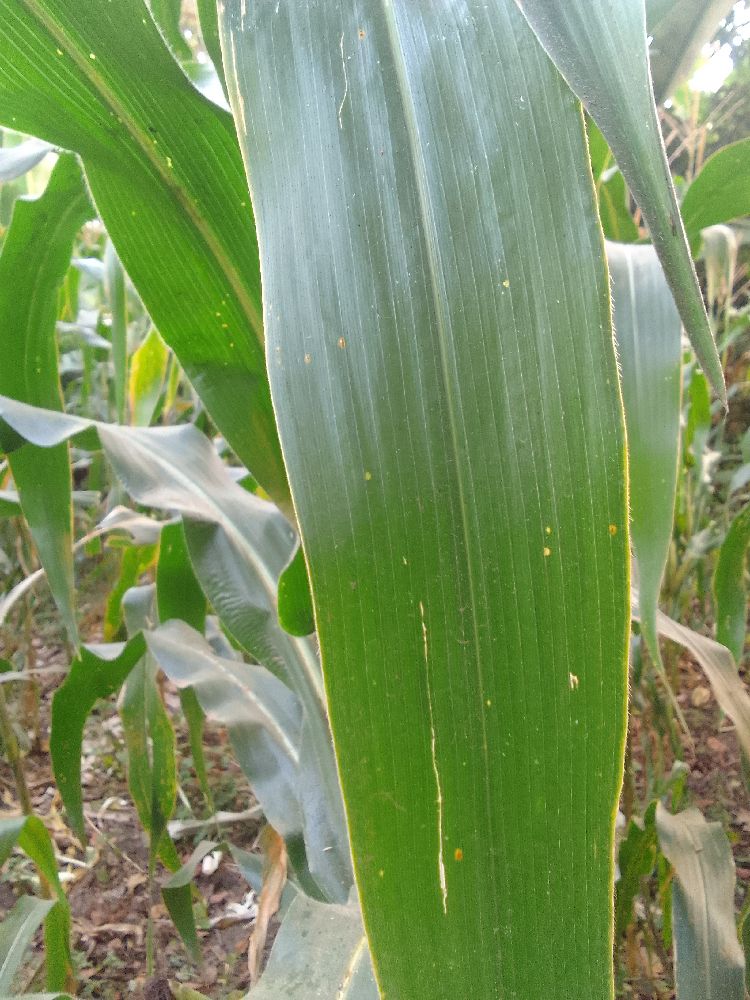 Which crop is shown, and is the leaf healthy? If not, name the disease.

maize, healthy
